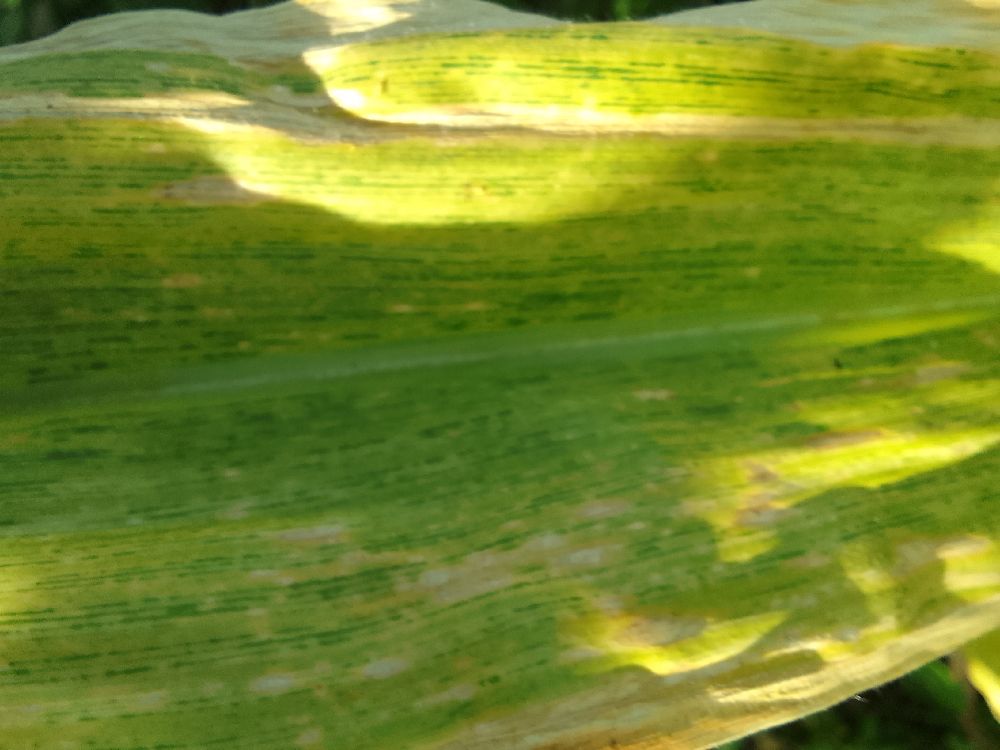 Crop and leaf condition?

maize, maize lethal necrosis
